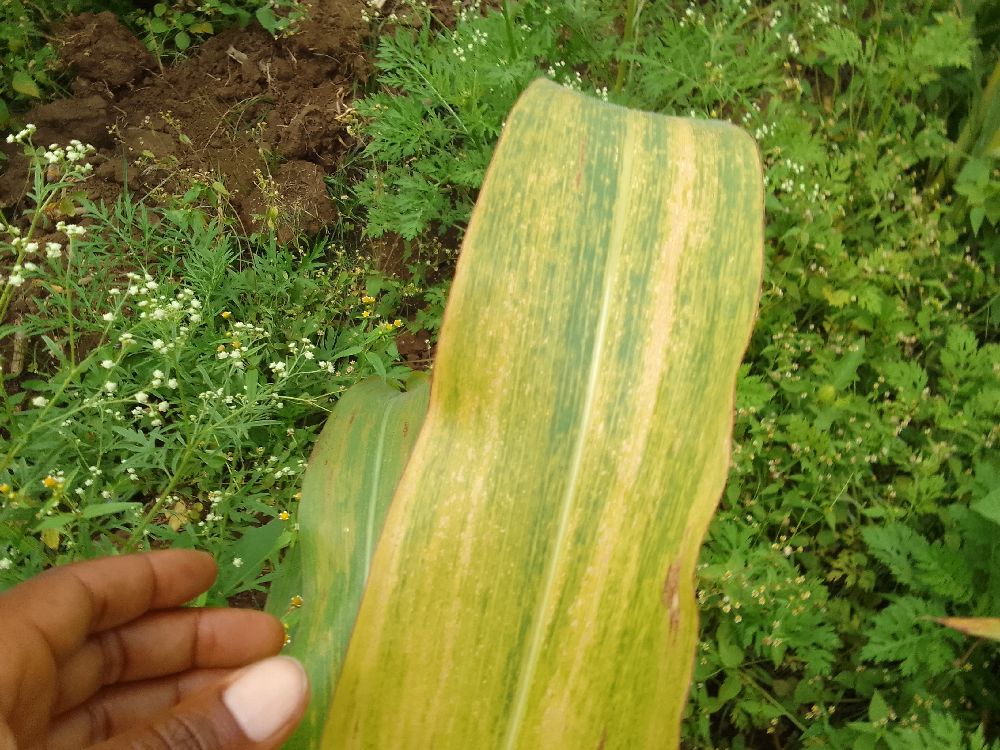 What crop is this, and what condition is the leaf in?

maize, maize lethal necrosis
